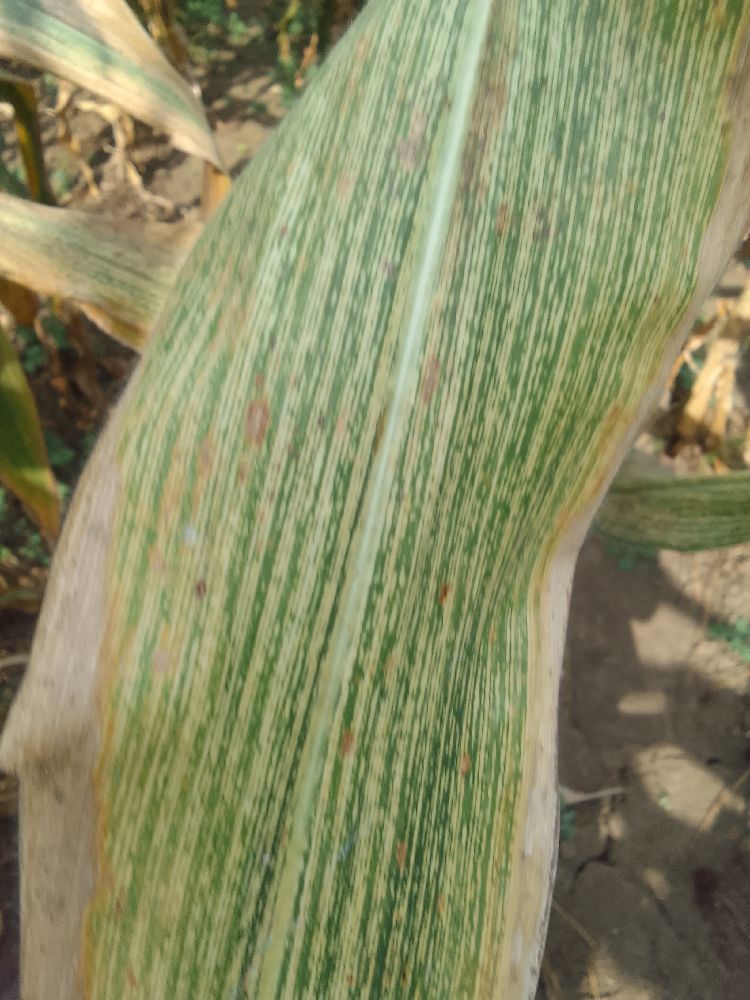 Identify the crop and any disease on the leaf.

maize, maize streak virus
